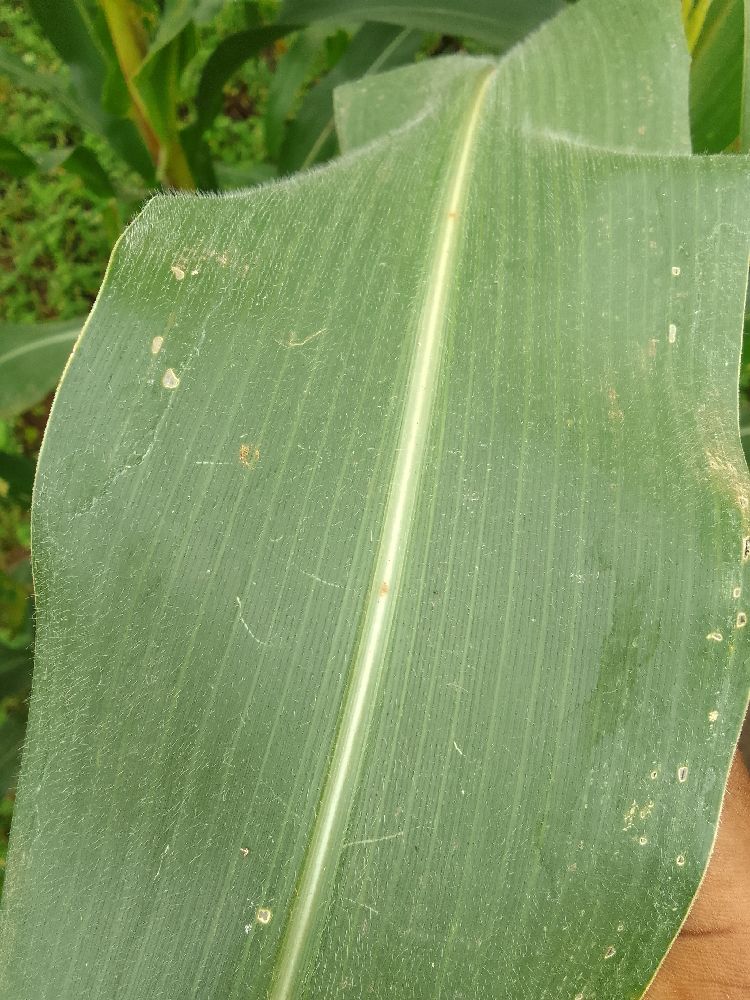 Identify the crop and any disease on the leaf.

maize, healthy
